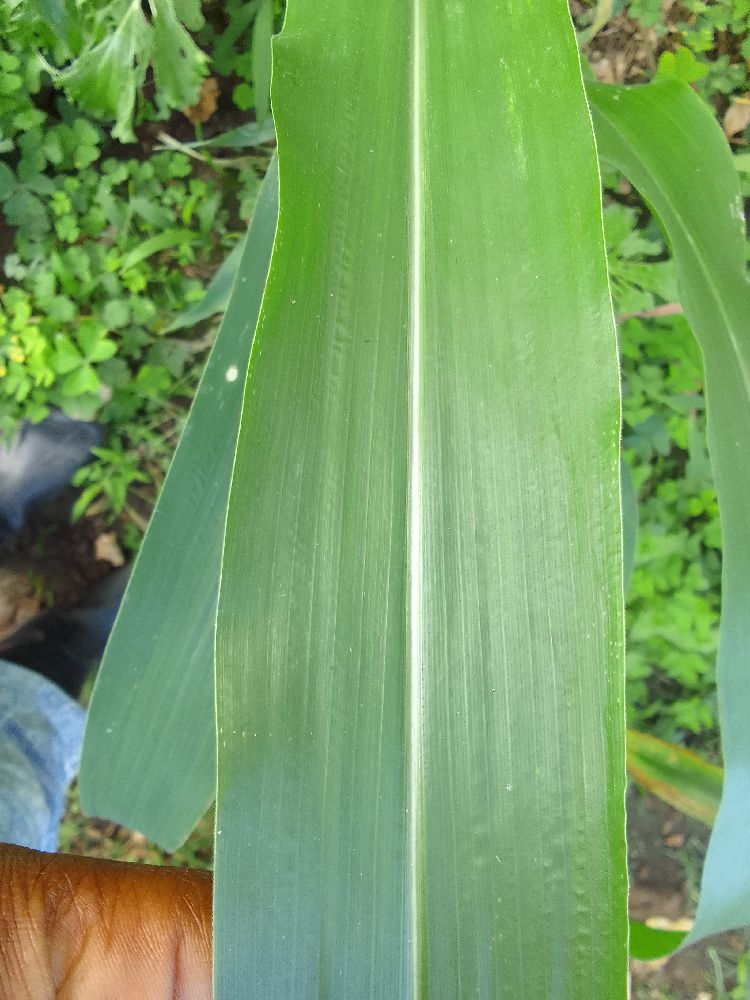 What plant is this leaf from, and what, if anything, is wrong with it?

maize, healthy
